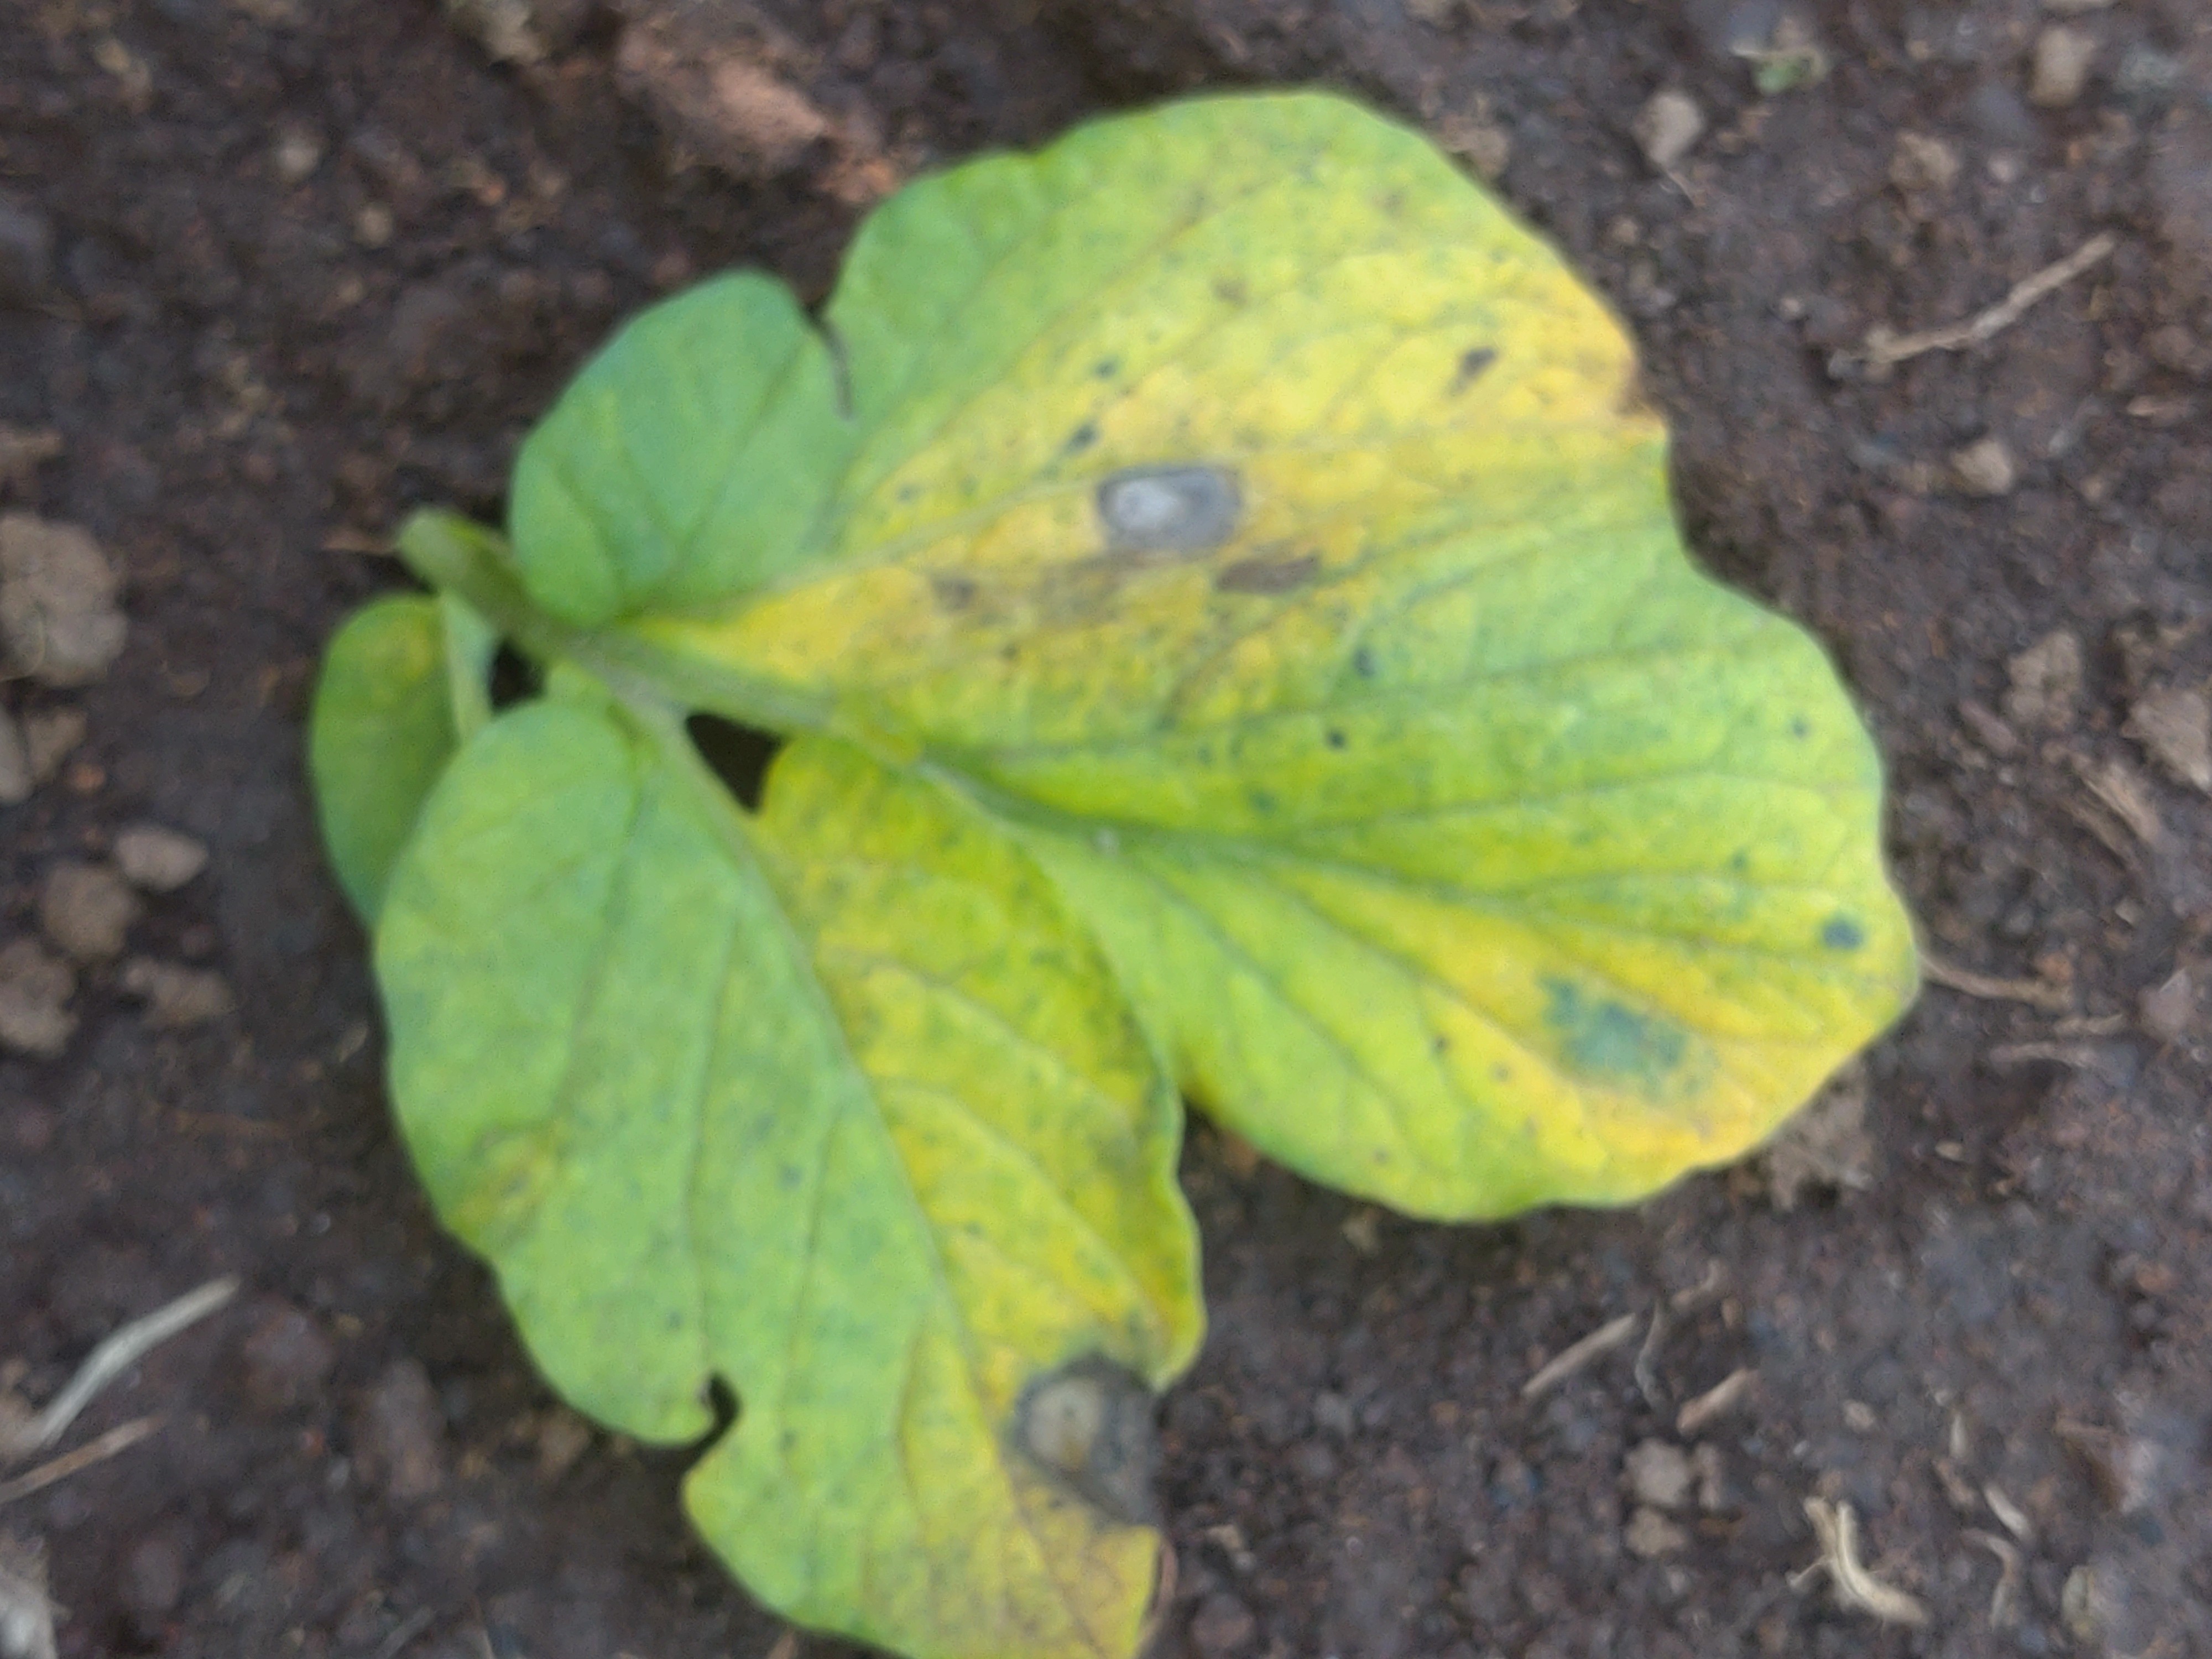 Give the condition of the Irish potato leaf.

late blight
